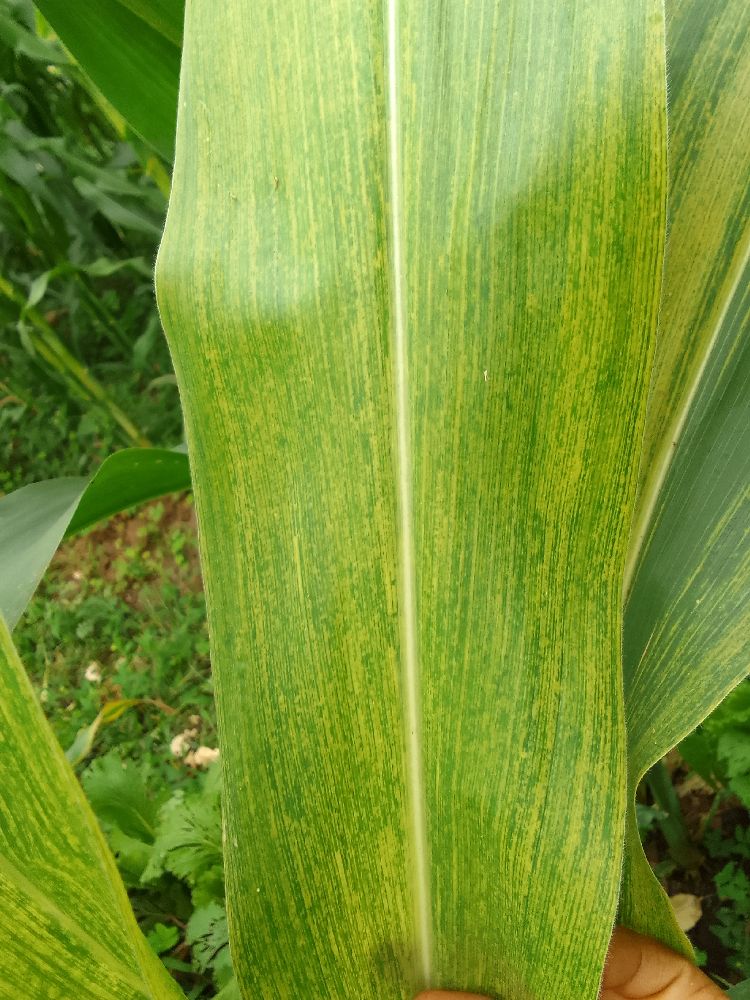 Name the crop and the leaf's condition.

maize, maize lethal necrosis
